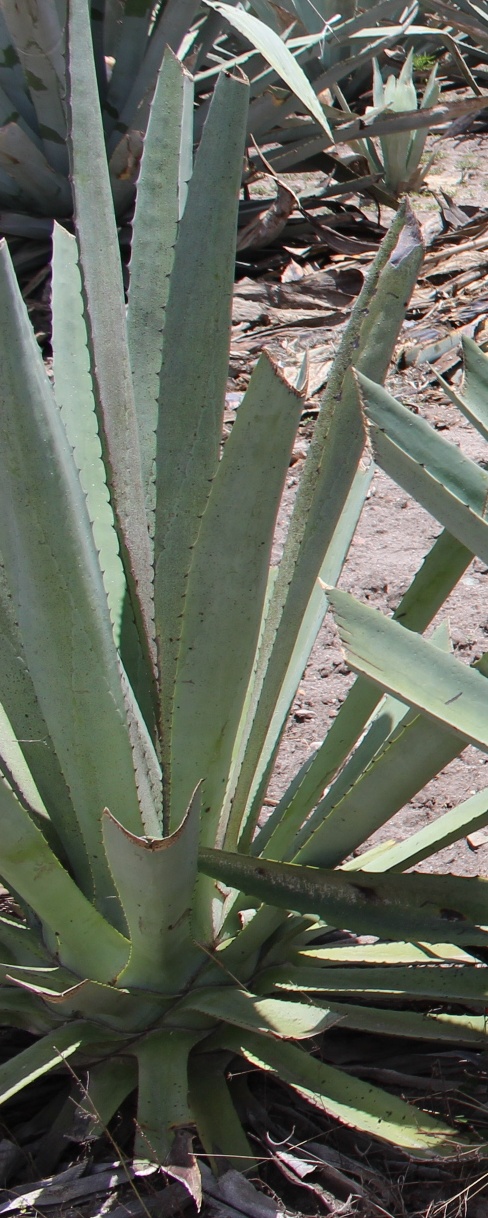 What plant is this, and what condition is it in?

agave, yellow
